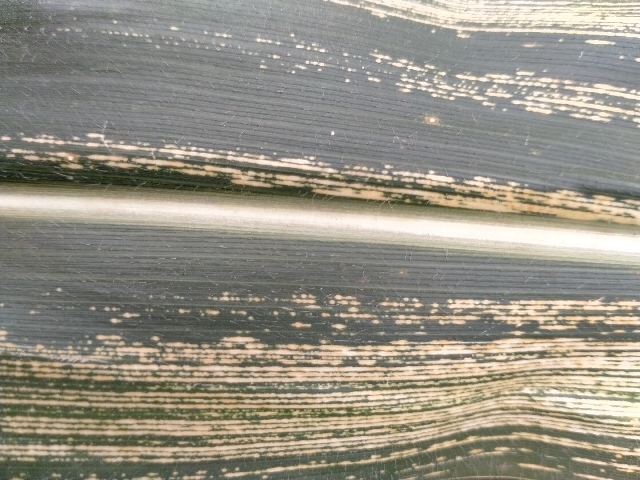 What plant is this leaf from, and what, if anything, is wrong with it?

maize, maize streak virus
